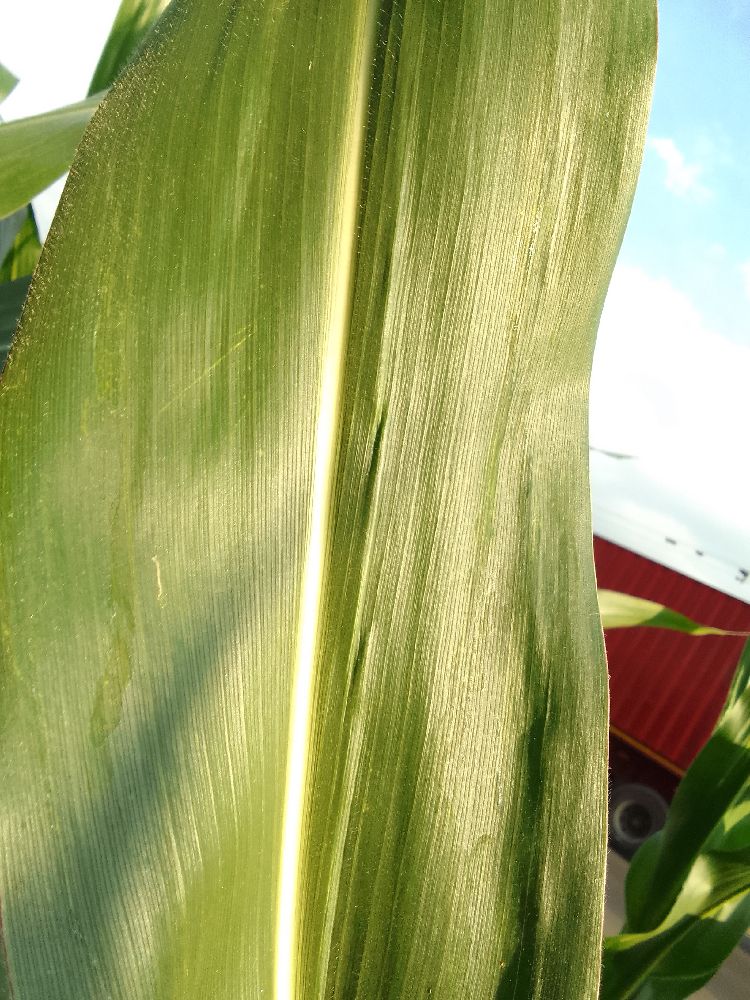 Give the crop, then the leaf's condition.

maize, healthy
